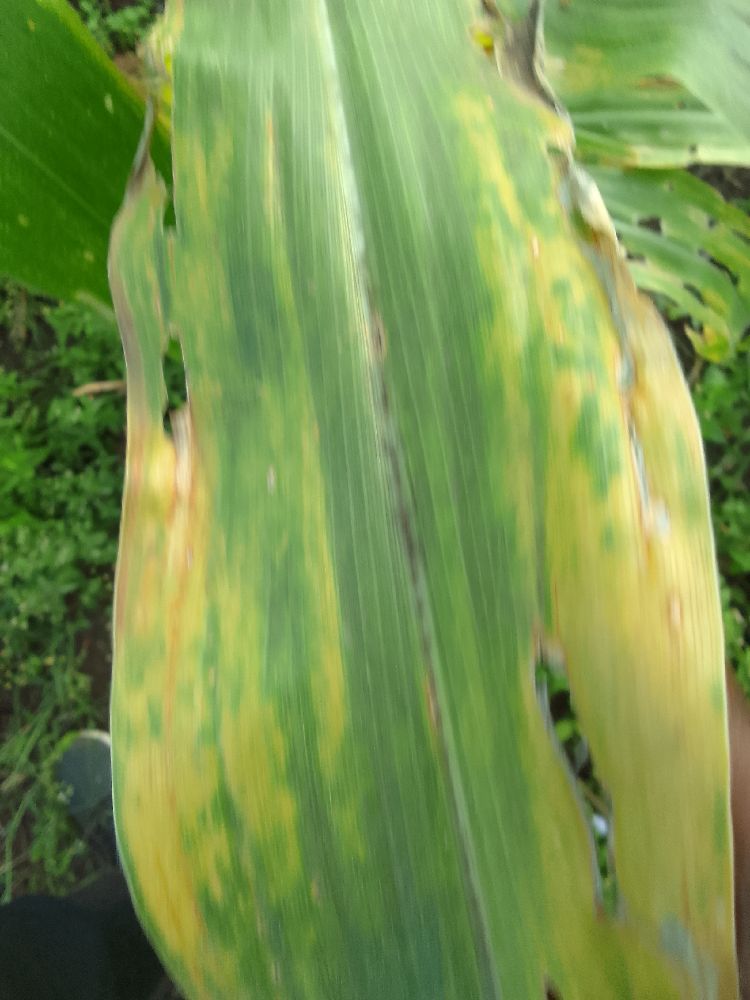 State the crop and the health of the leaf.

maize, maize lethal necrosis
